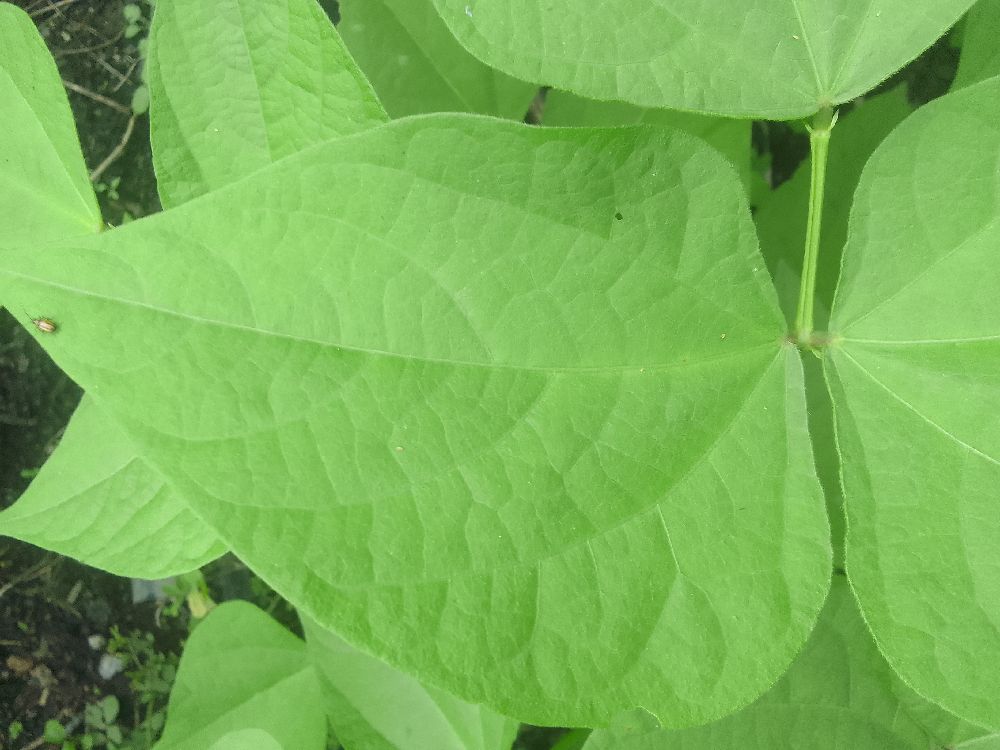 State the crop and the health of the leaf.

common bean, healthy
